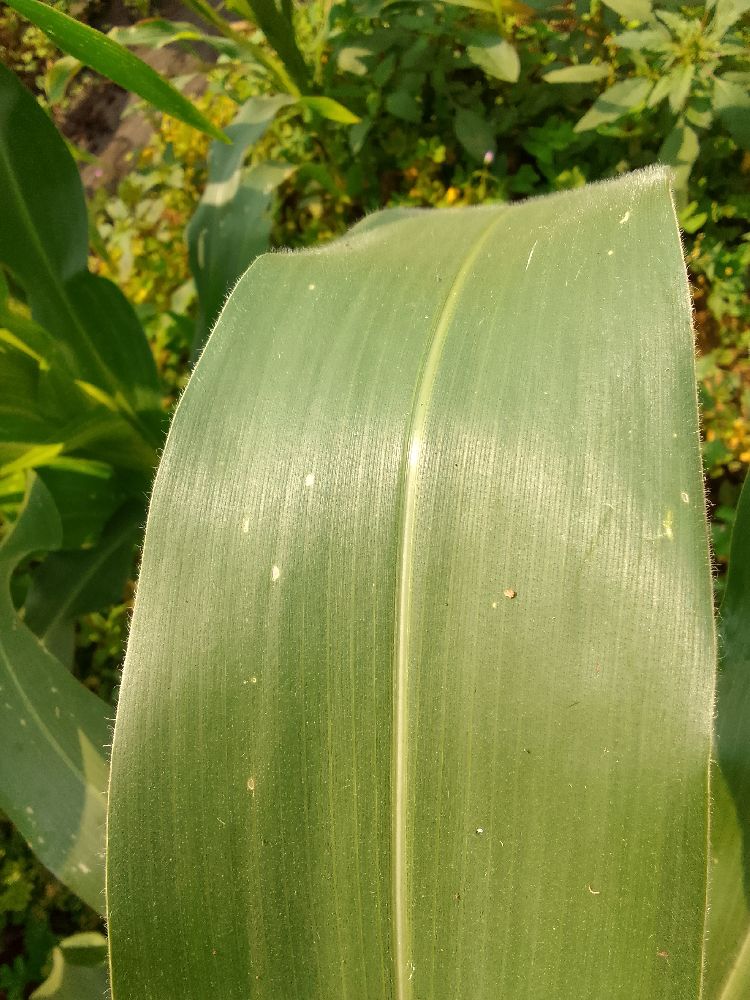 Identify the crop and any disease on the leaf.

maize, healthy
